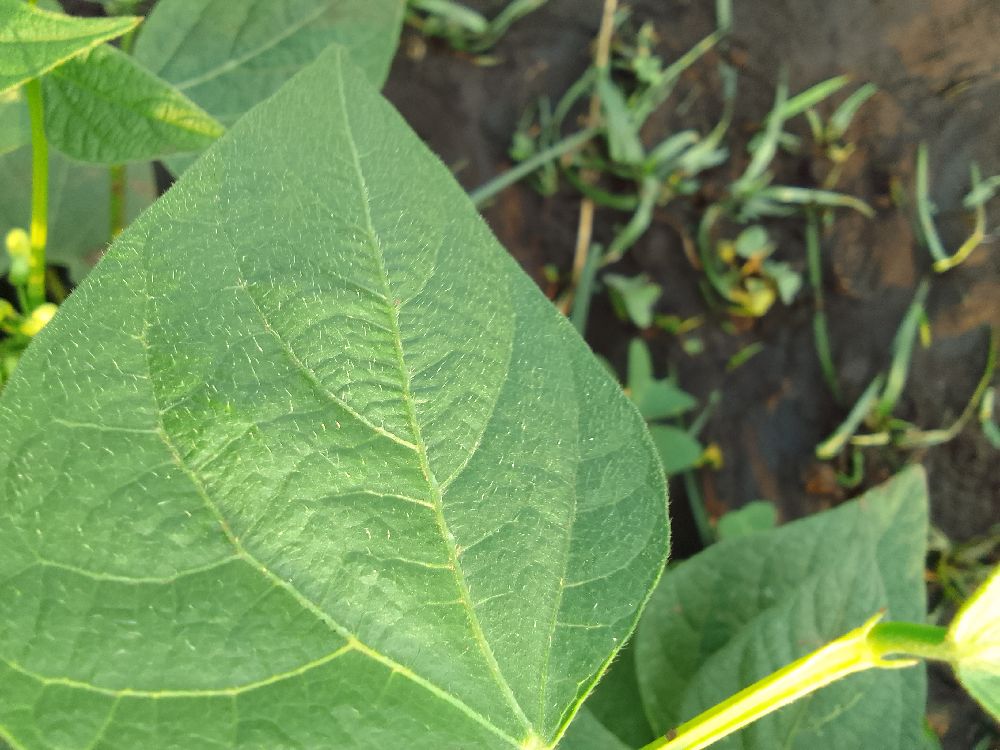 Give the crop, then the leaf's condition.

common bean, healthy
